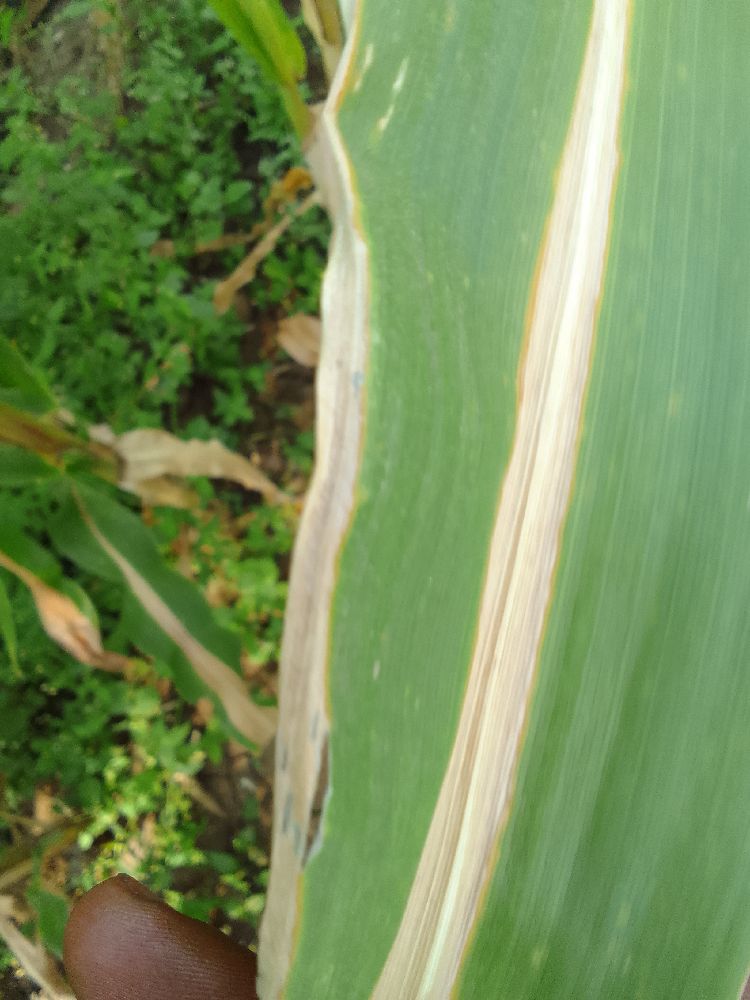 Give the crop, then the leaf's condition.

maize, maize lethal necrosis
